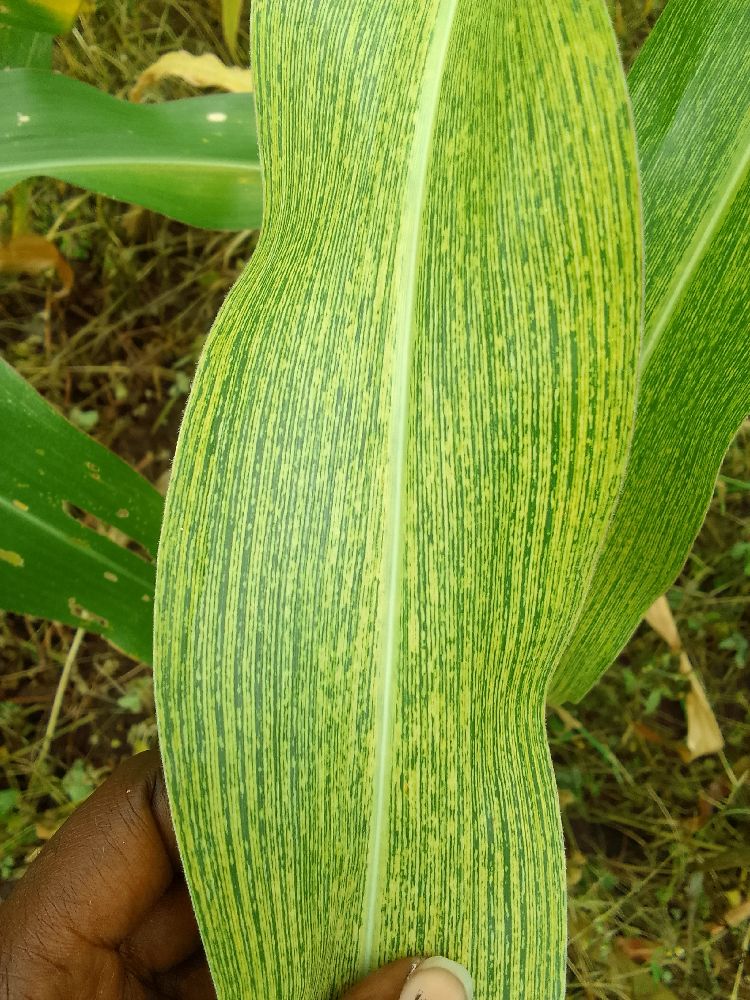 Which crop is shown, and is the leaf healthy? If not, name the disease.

maize, maize streak virus
